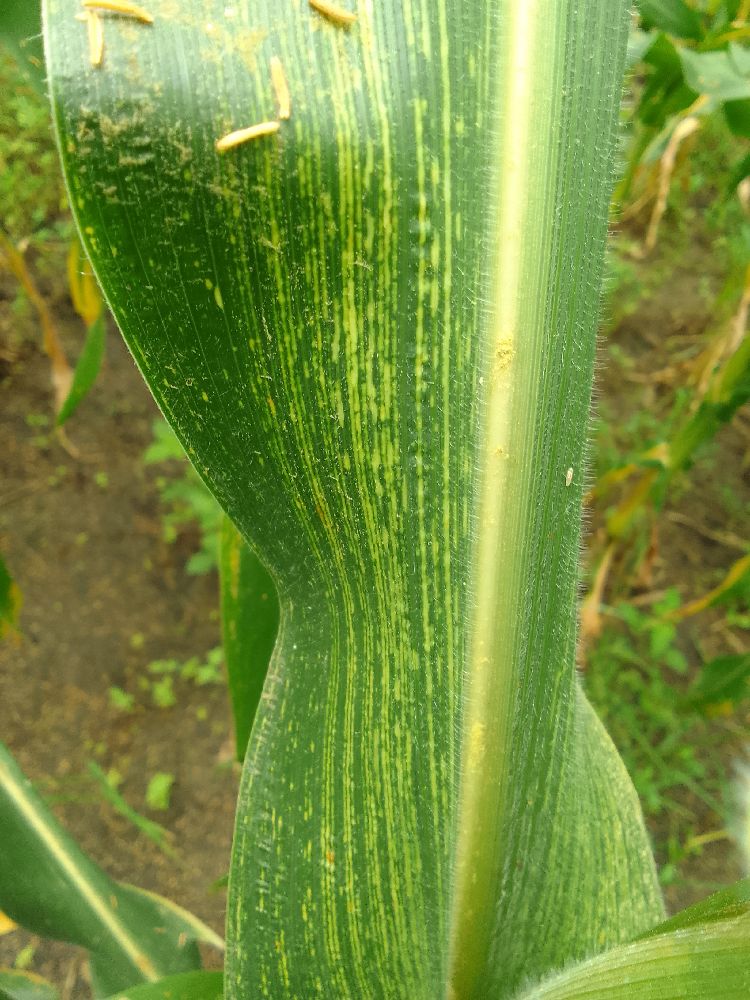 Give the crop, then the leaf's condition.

maize, maize streak virus
